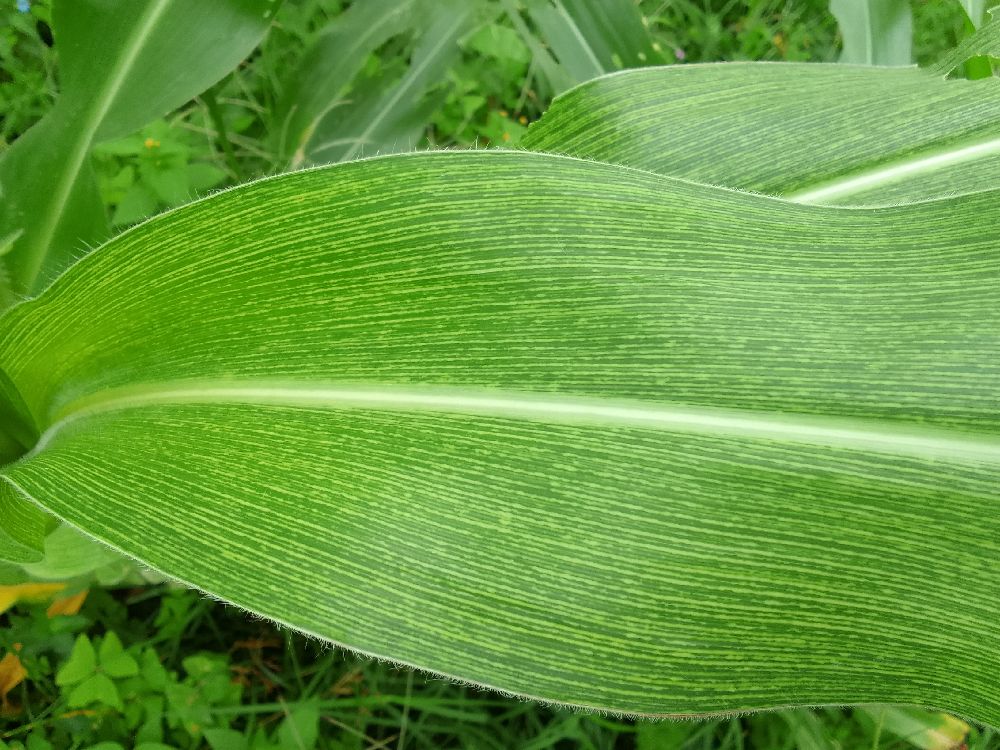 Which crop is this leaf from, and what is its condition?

maize, maize streak virus
